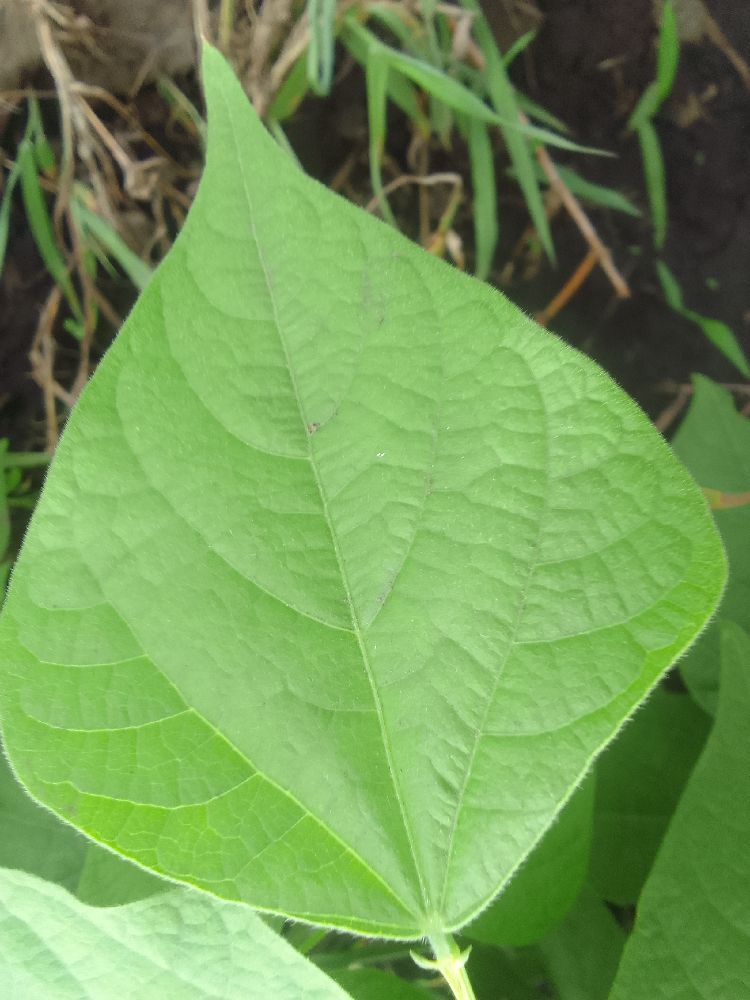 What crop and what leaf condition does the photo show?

common bean, healthy
